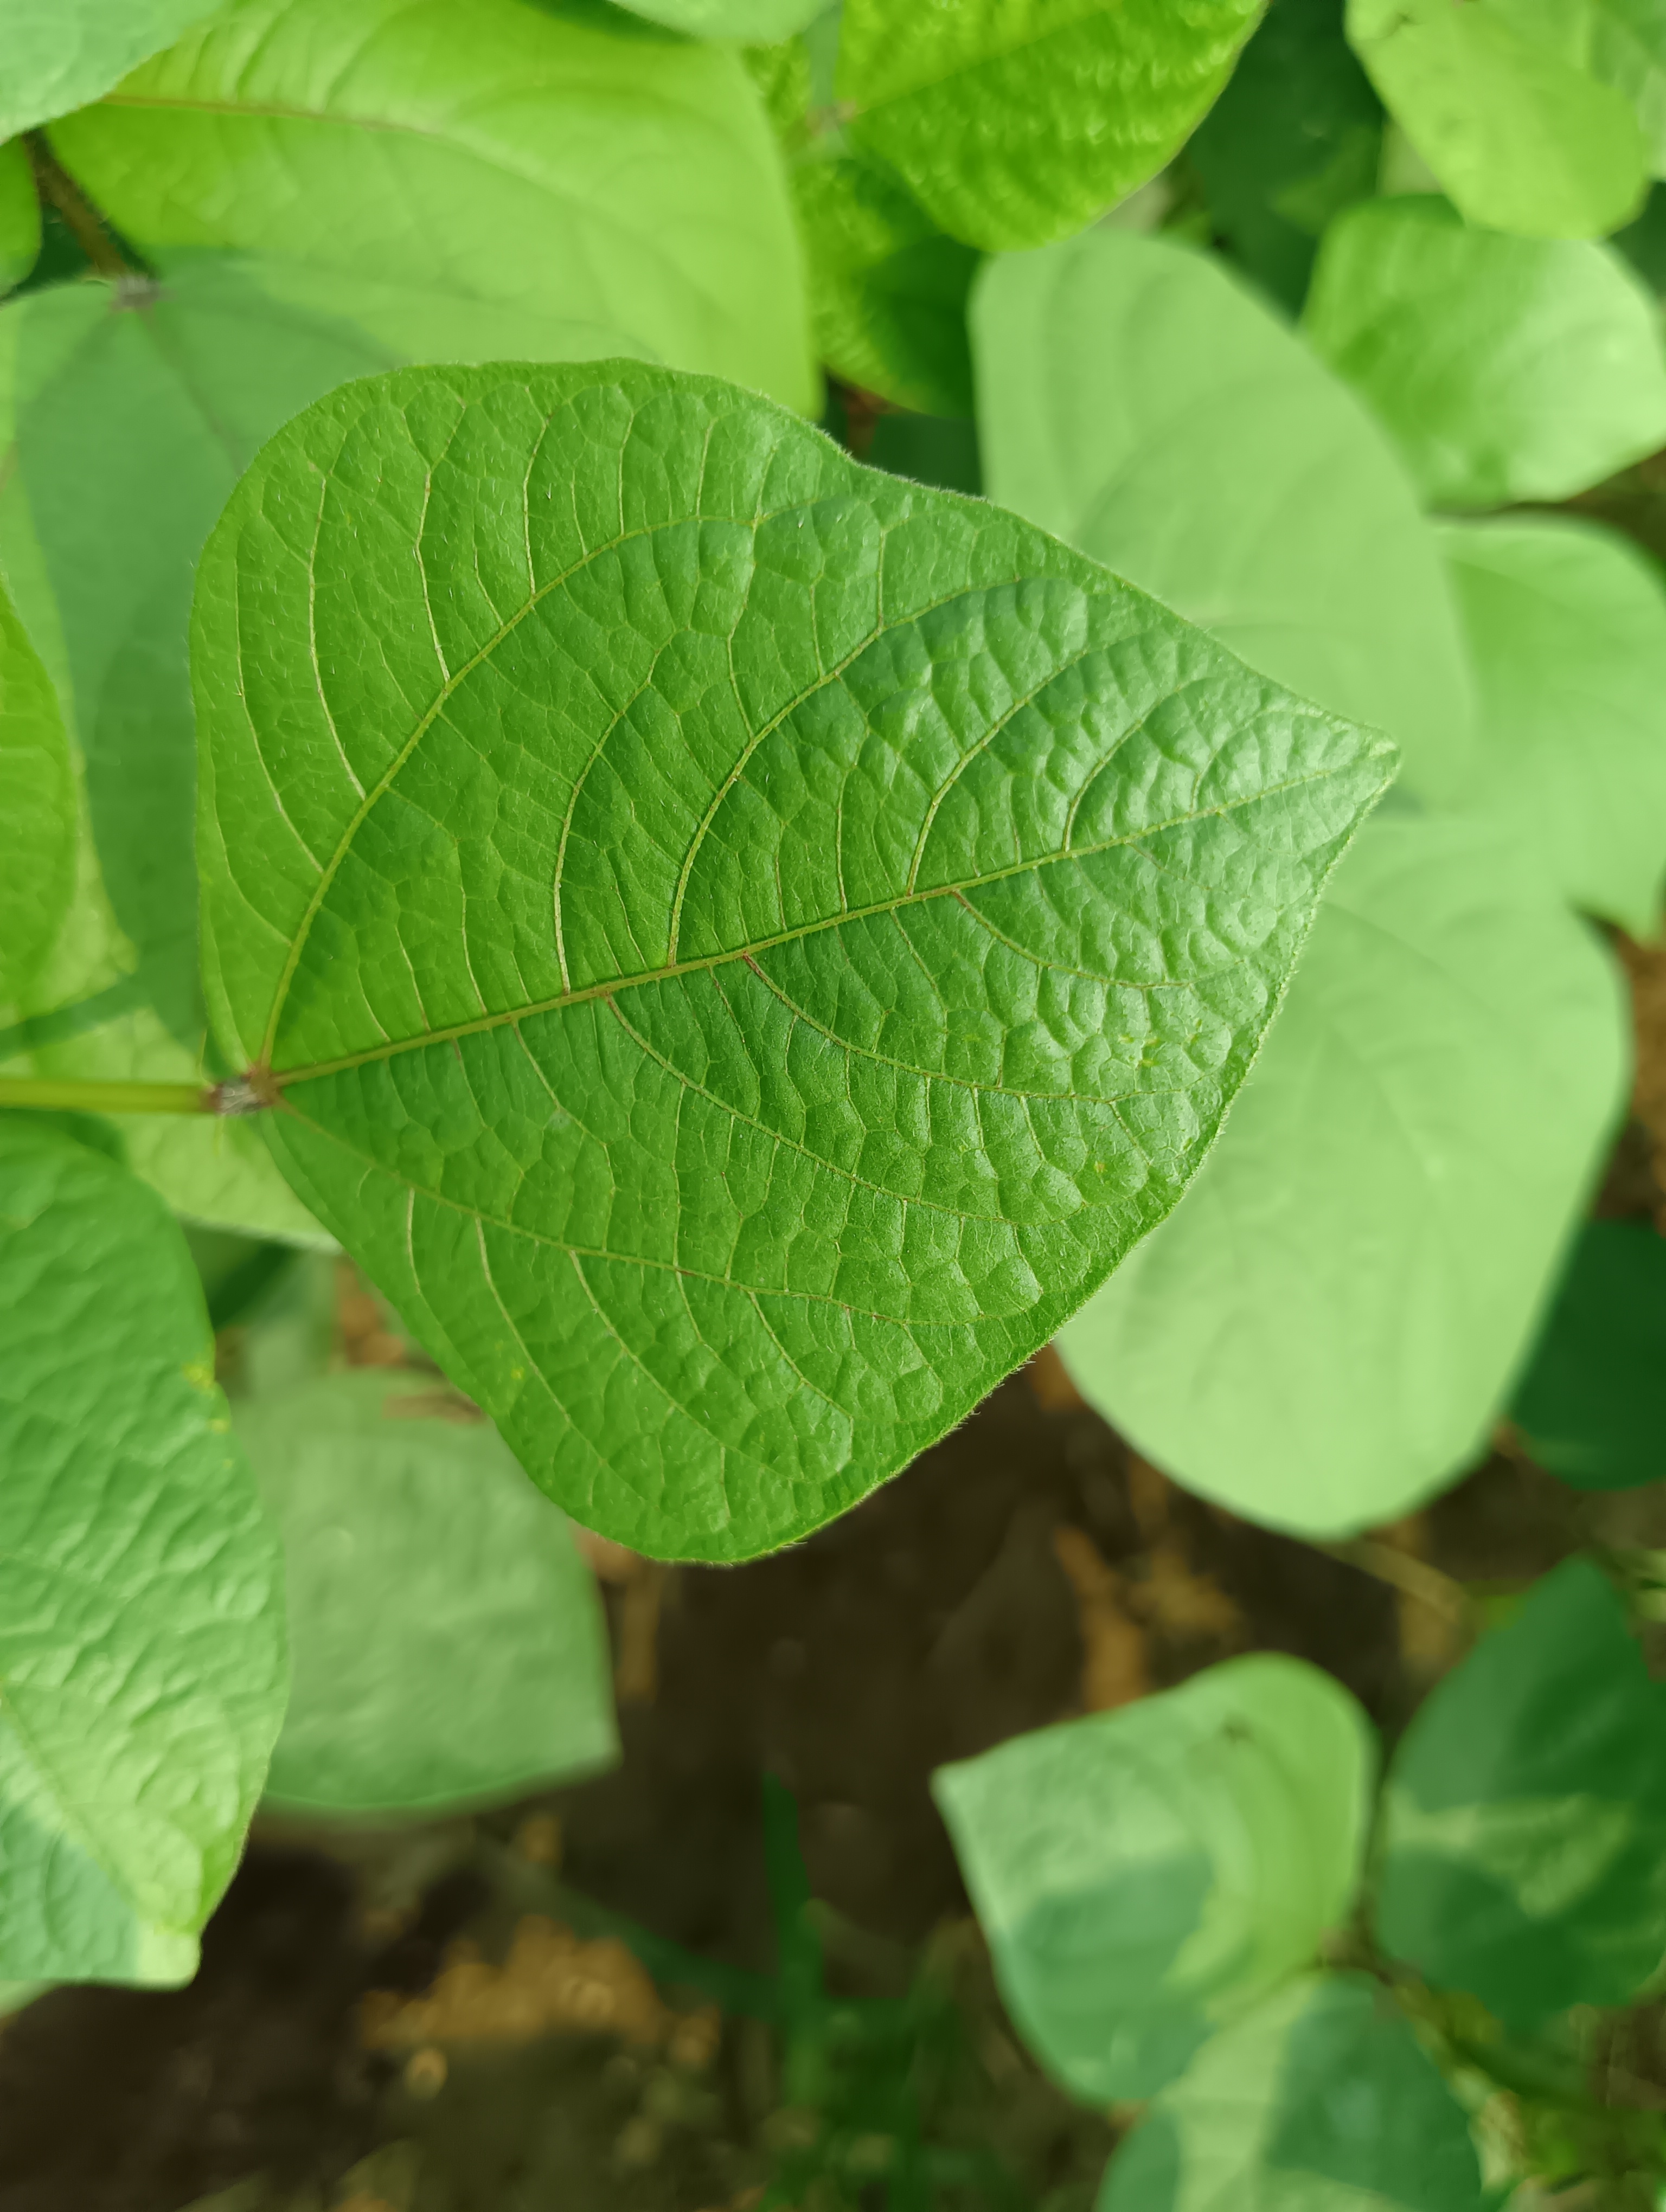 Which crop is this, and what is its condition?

mungbean, healthy
